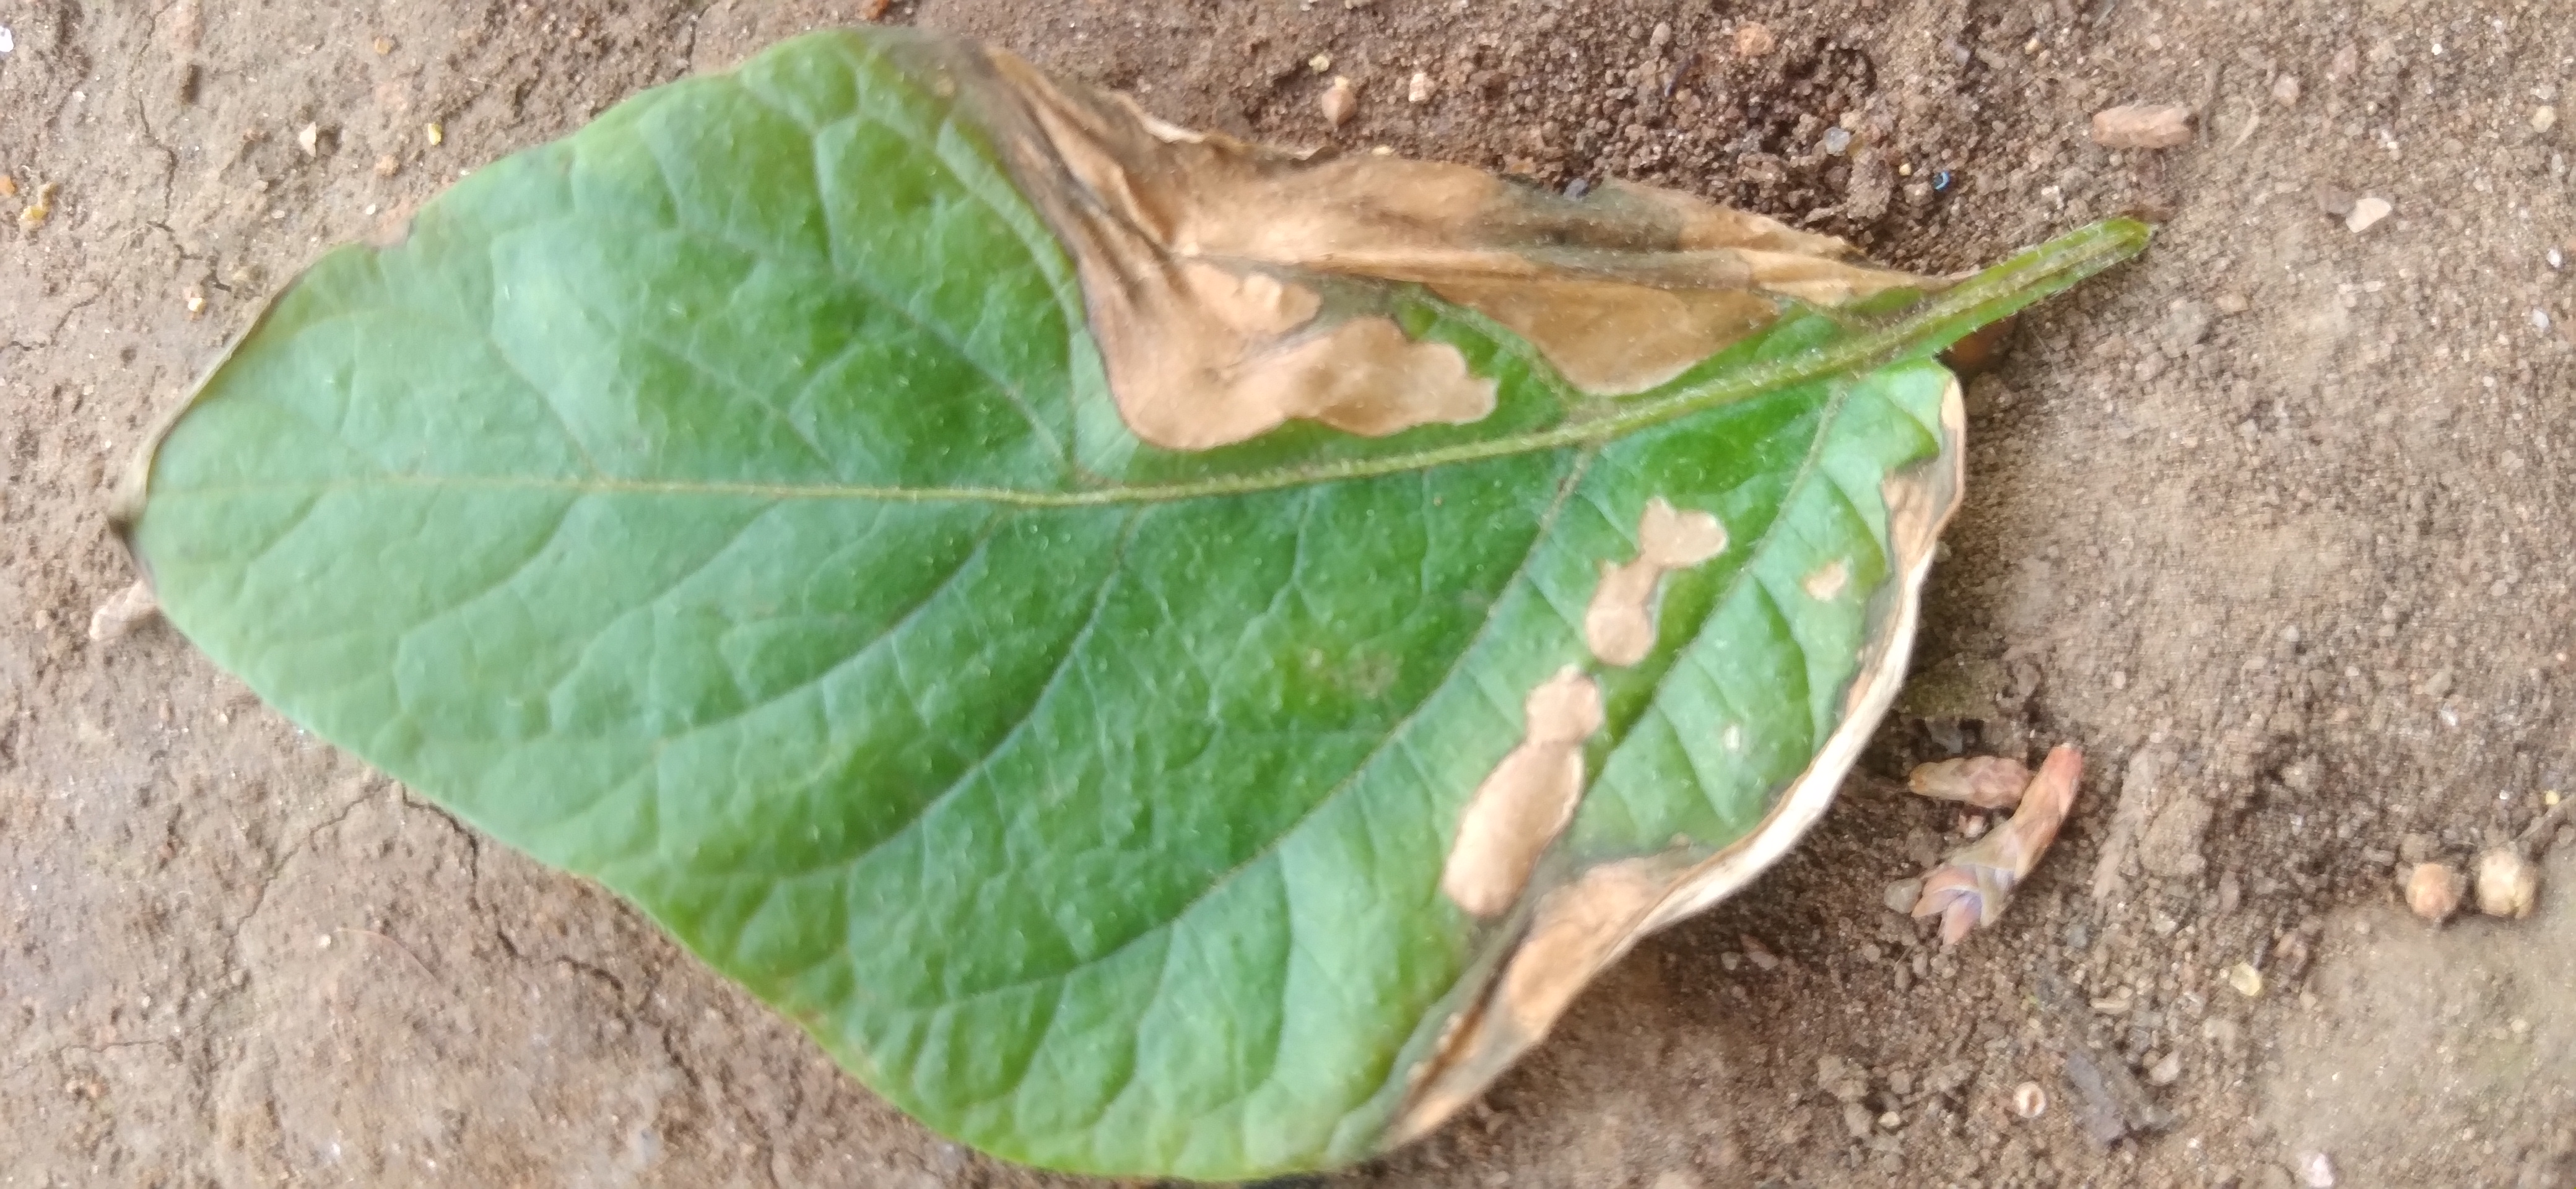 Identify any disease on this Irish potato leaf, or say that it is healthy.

early blight
